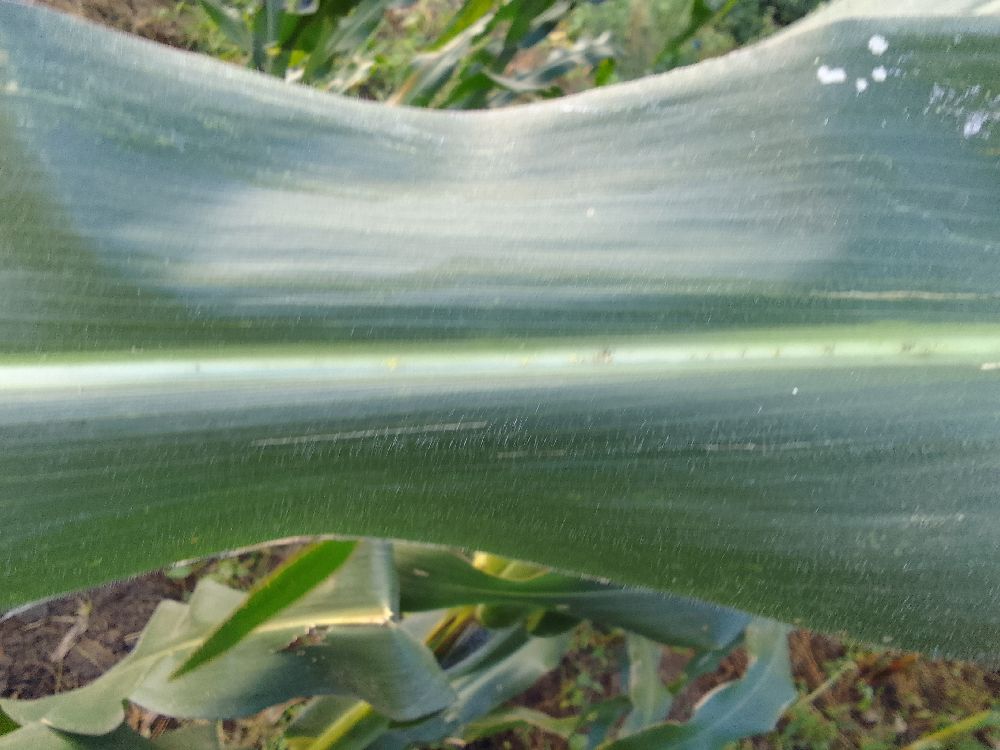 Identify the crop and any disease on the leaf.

maize, healthy
